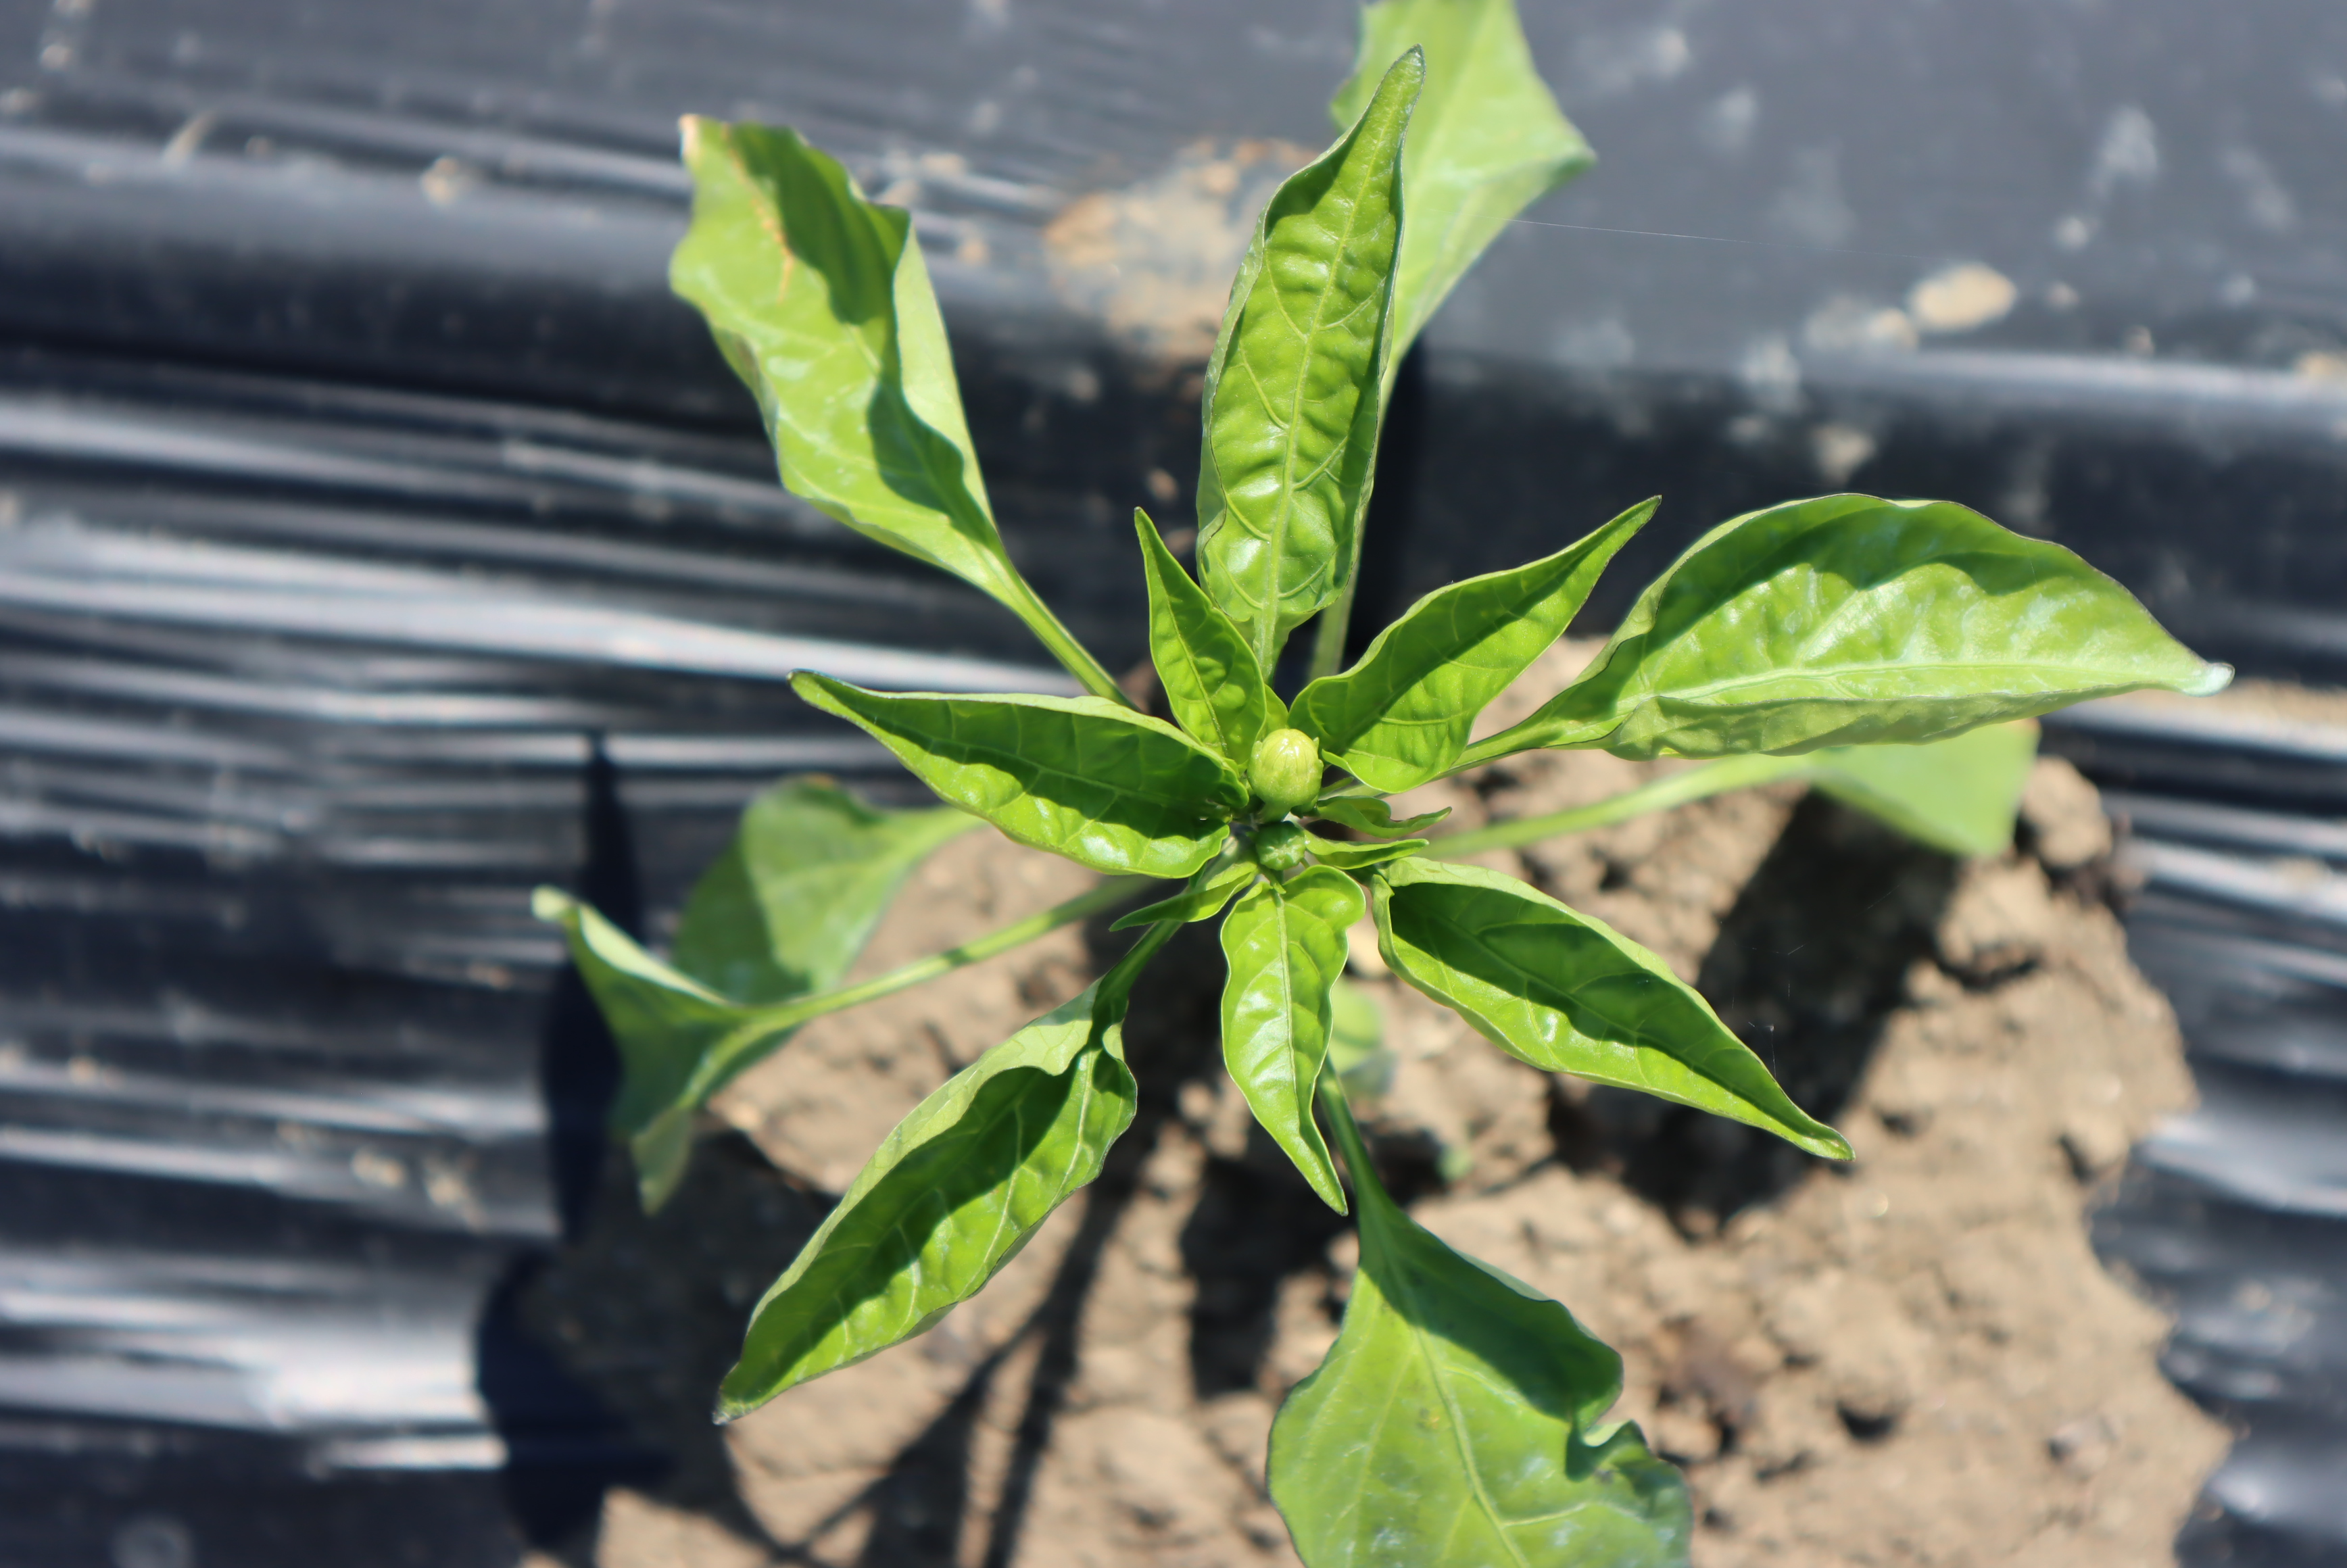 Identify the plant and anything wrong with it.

bell pepper, aphids
